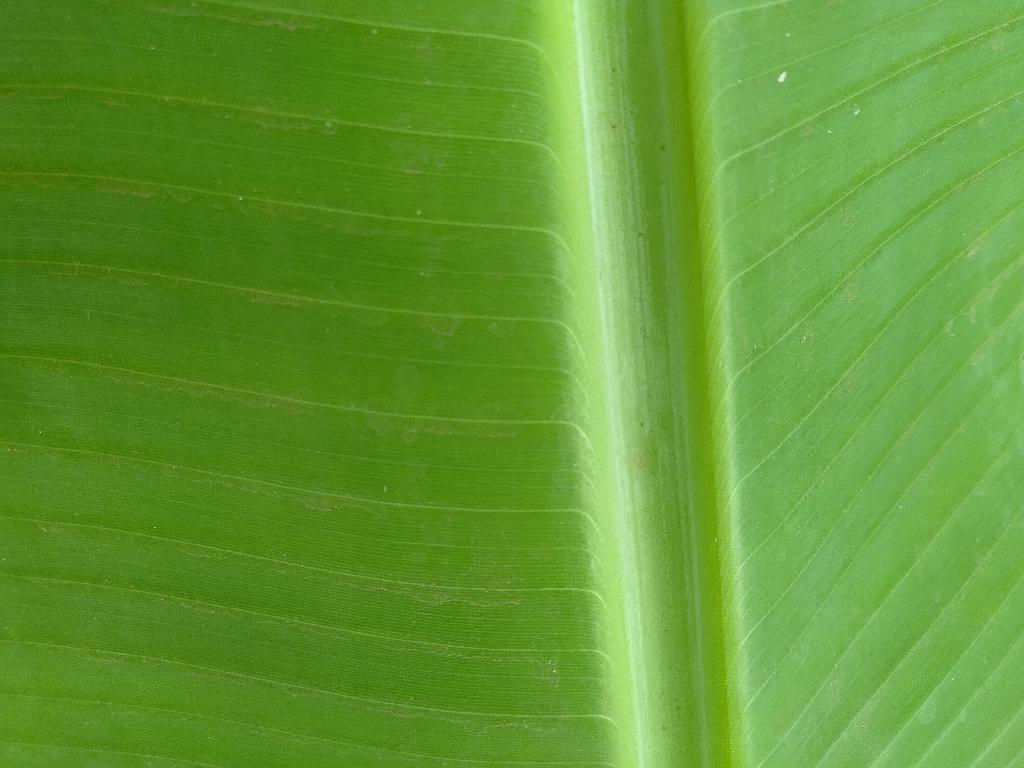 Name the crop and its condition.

banana, healthy
